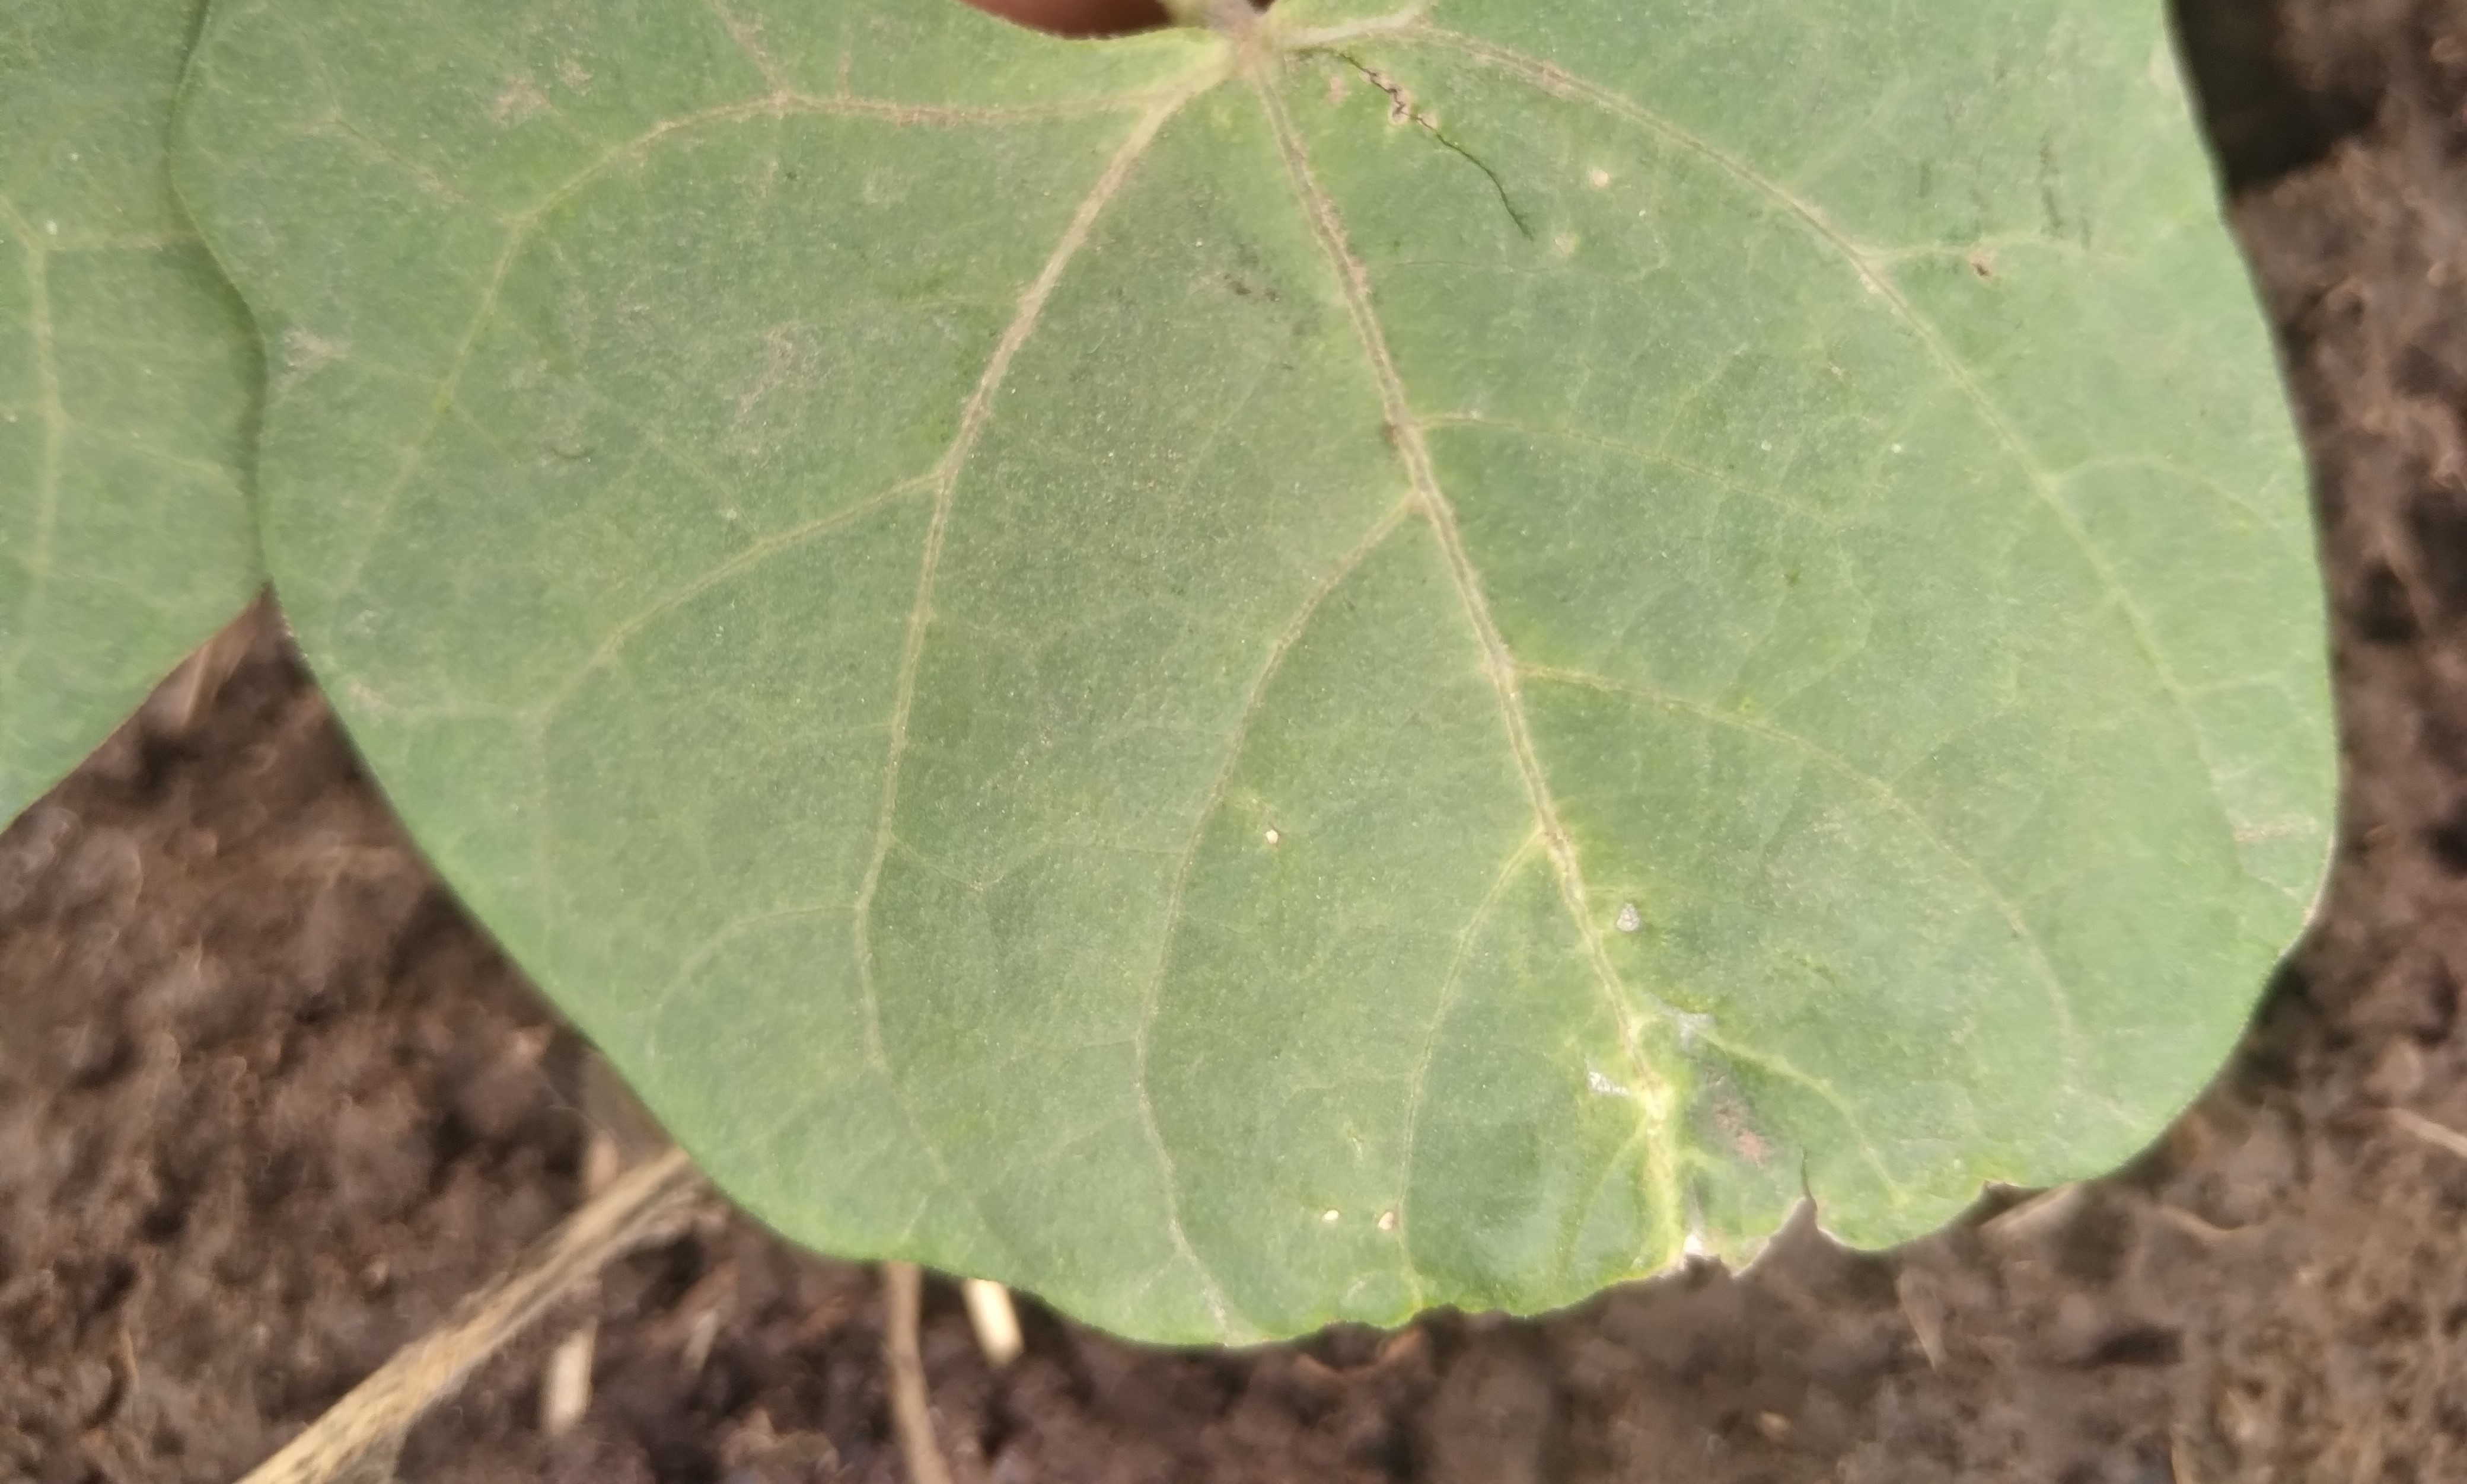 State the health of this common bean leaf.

healthy
